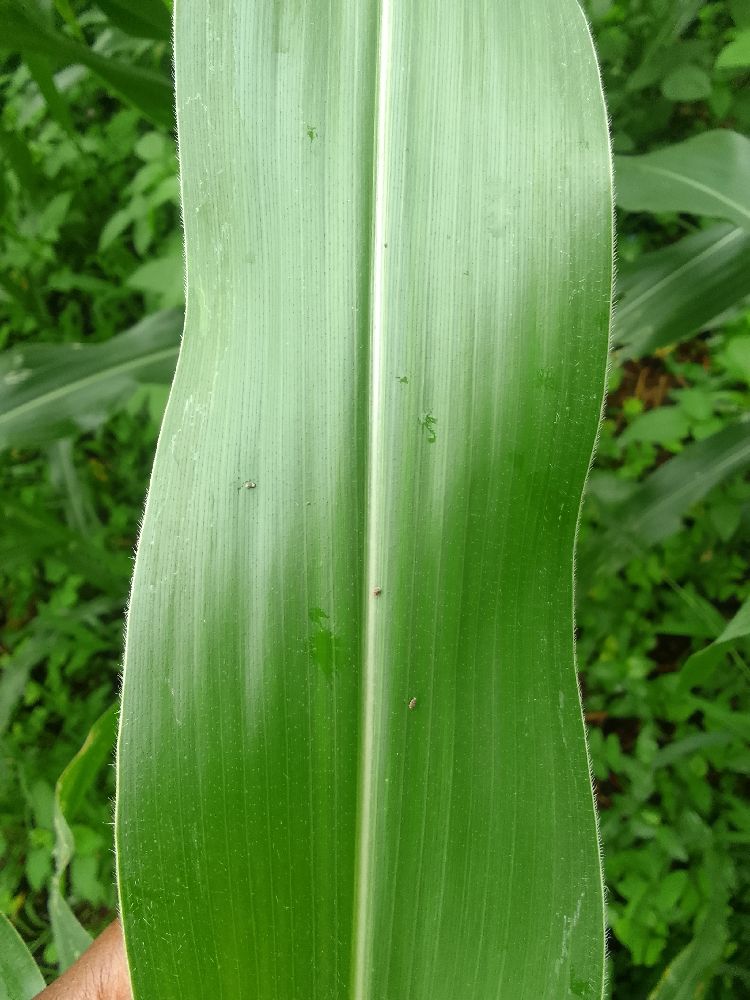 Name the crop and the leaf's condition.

maize, healthy
